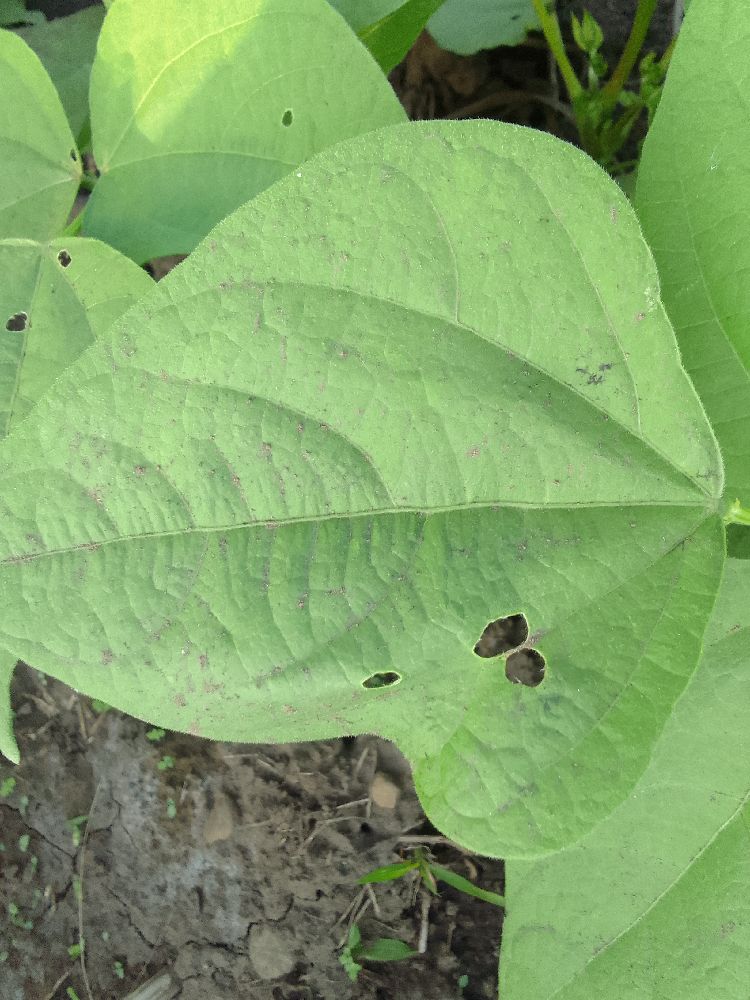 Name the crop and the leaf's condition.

common bean, healthy
